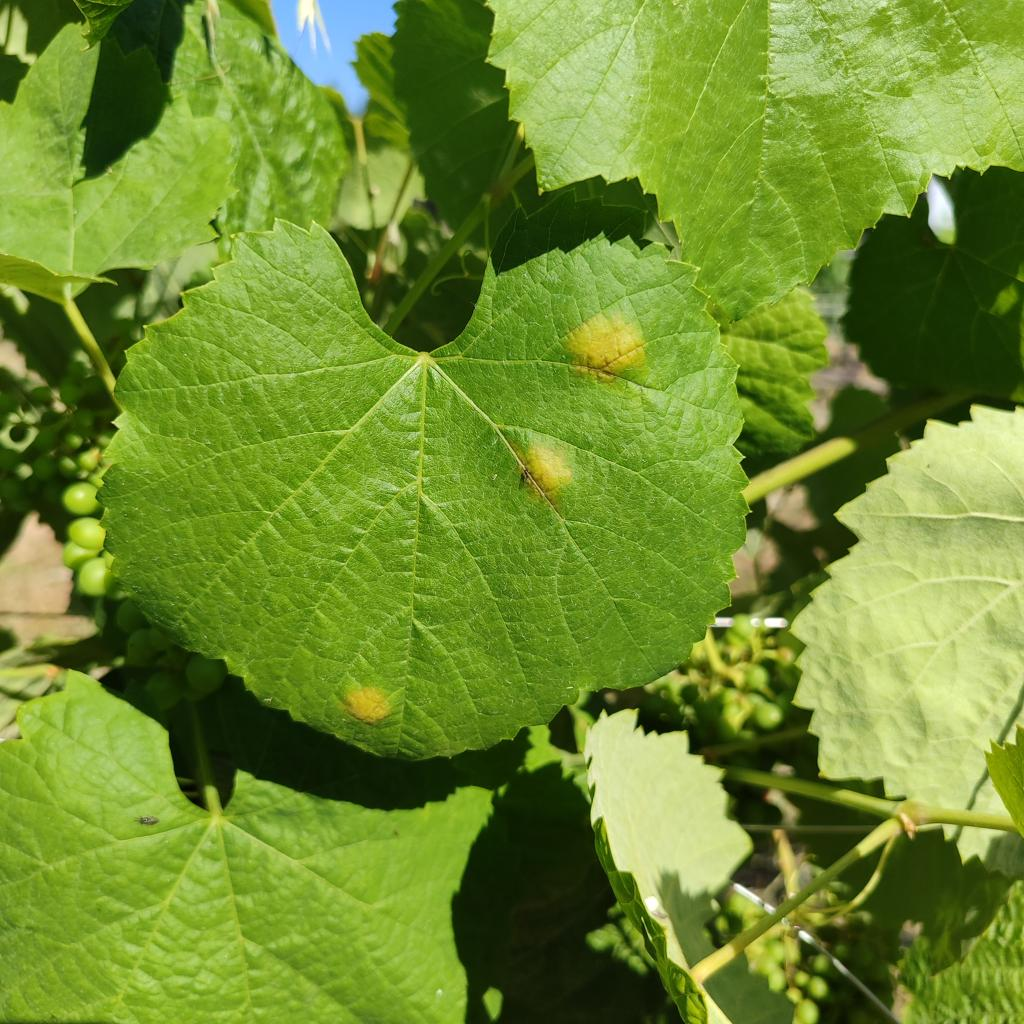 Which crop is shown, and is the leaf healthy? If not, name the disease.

grapevine, downy mildew
